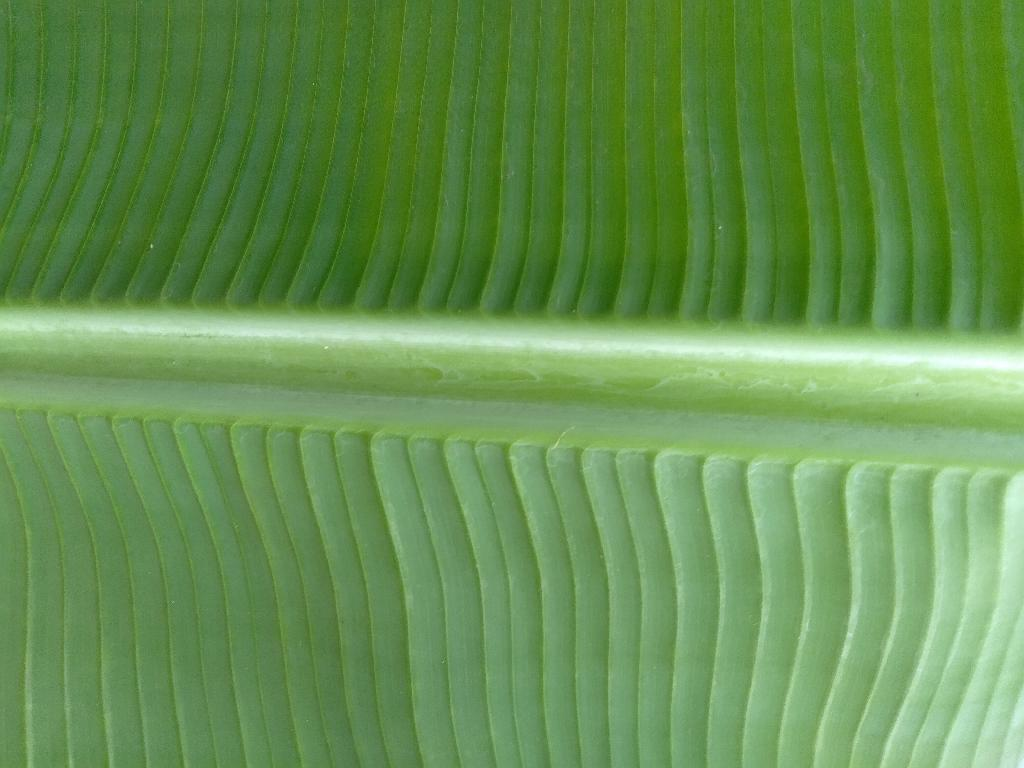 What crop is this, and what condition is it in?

banana, healthy
